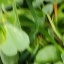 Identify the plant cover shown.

unstructured weed
